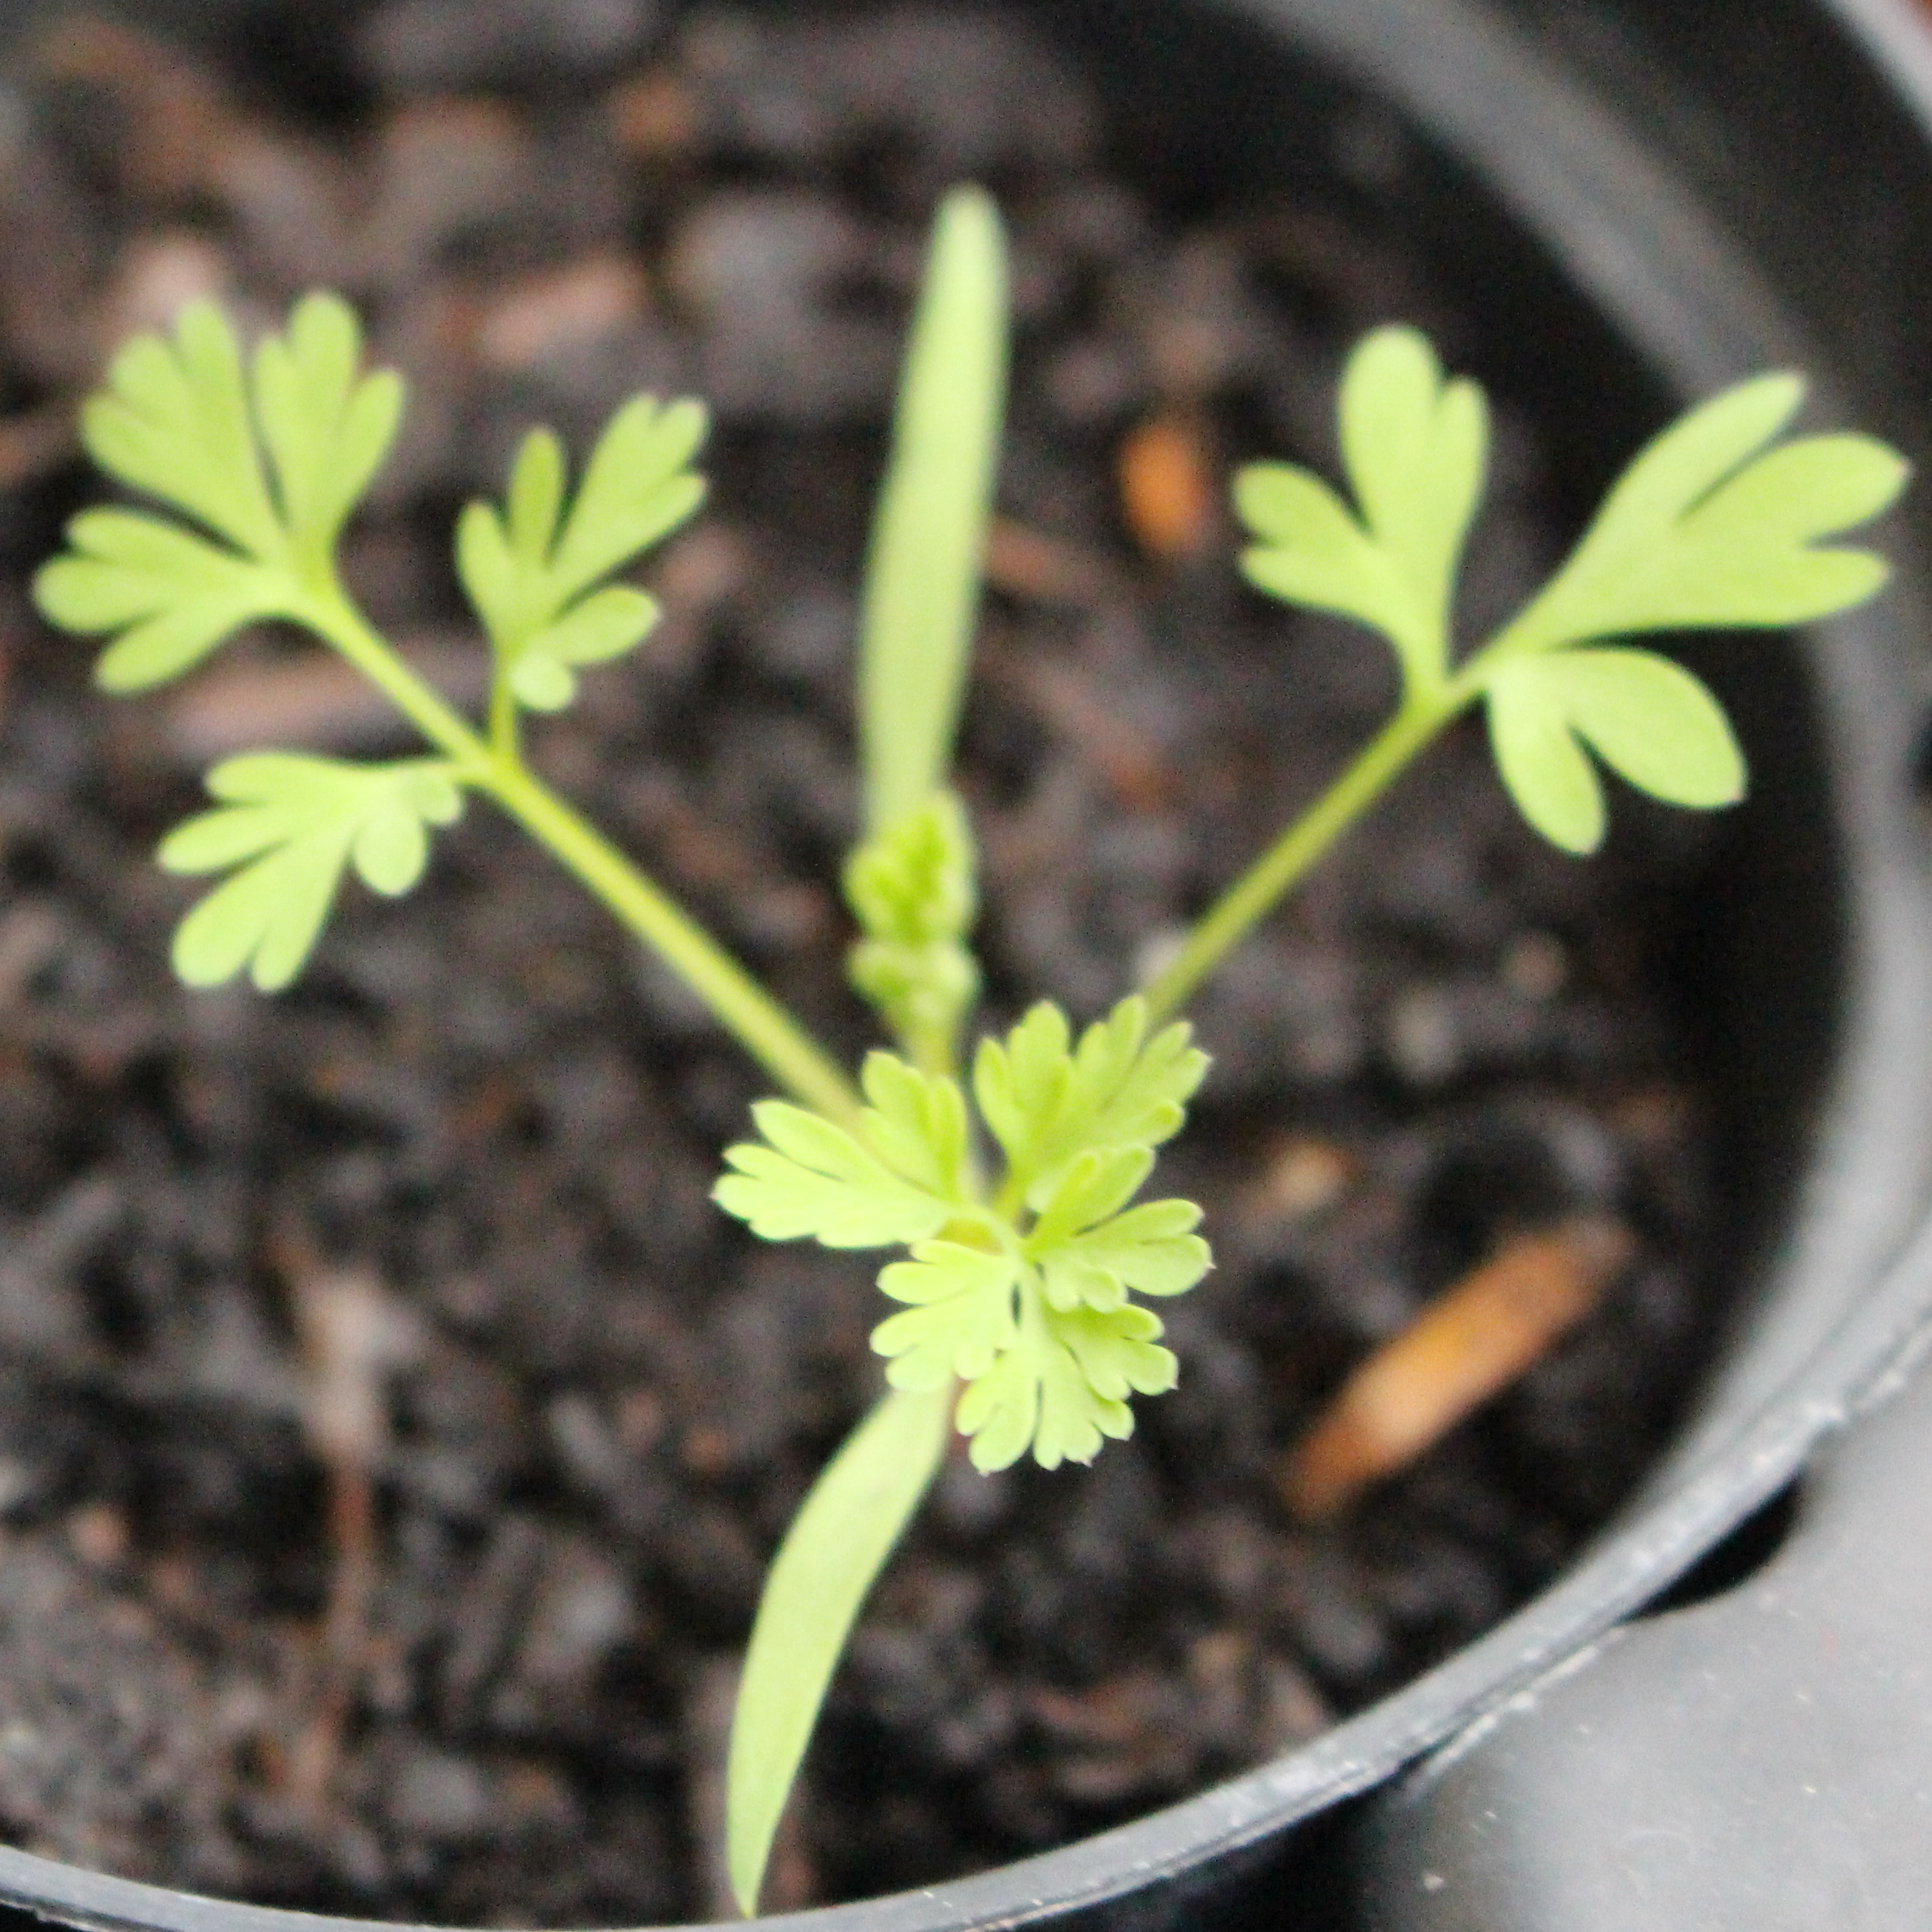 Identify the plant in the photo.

Fumaria officinalis
